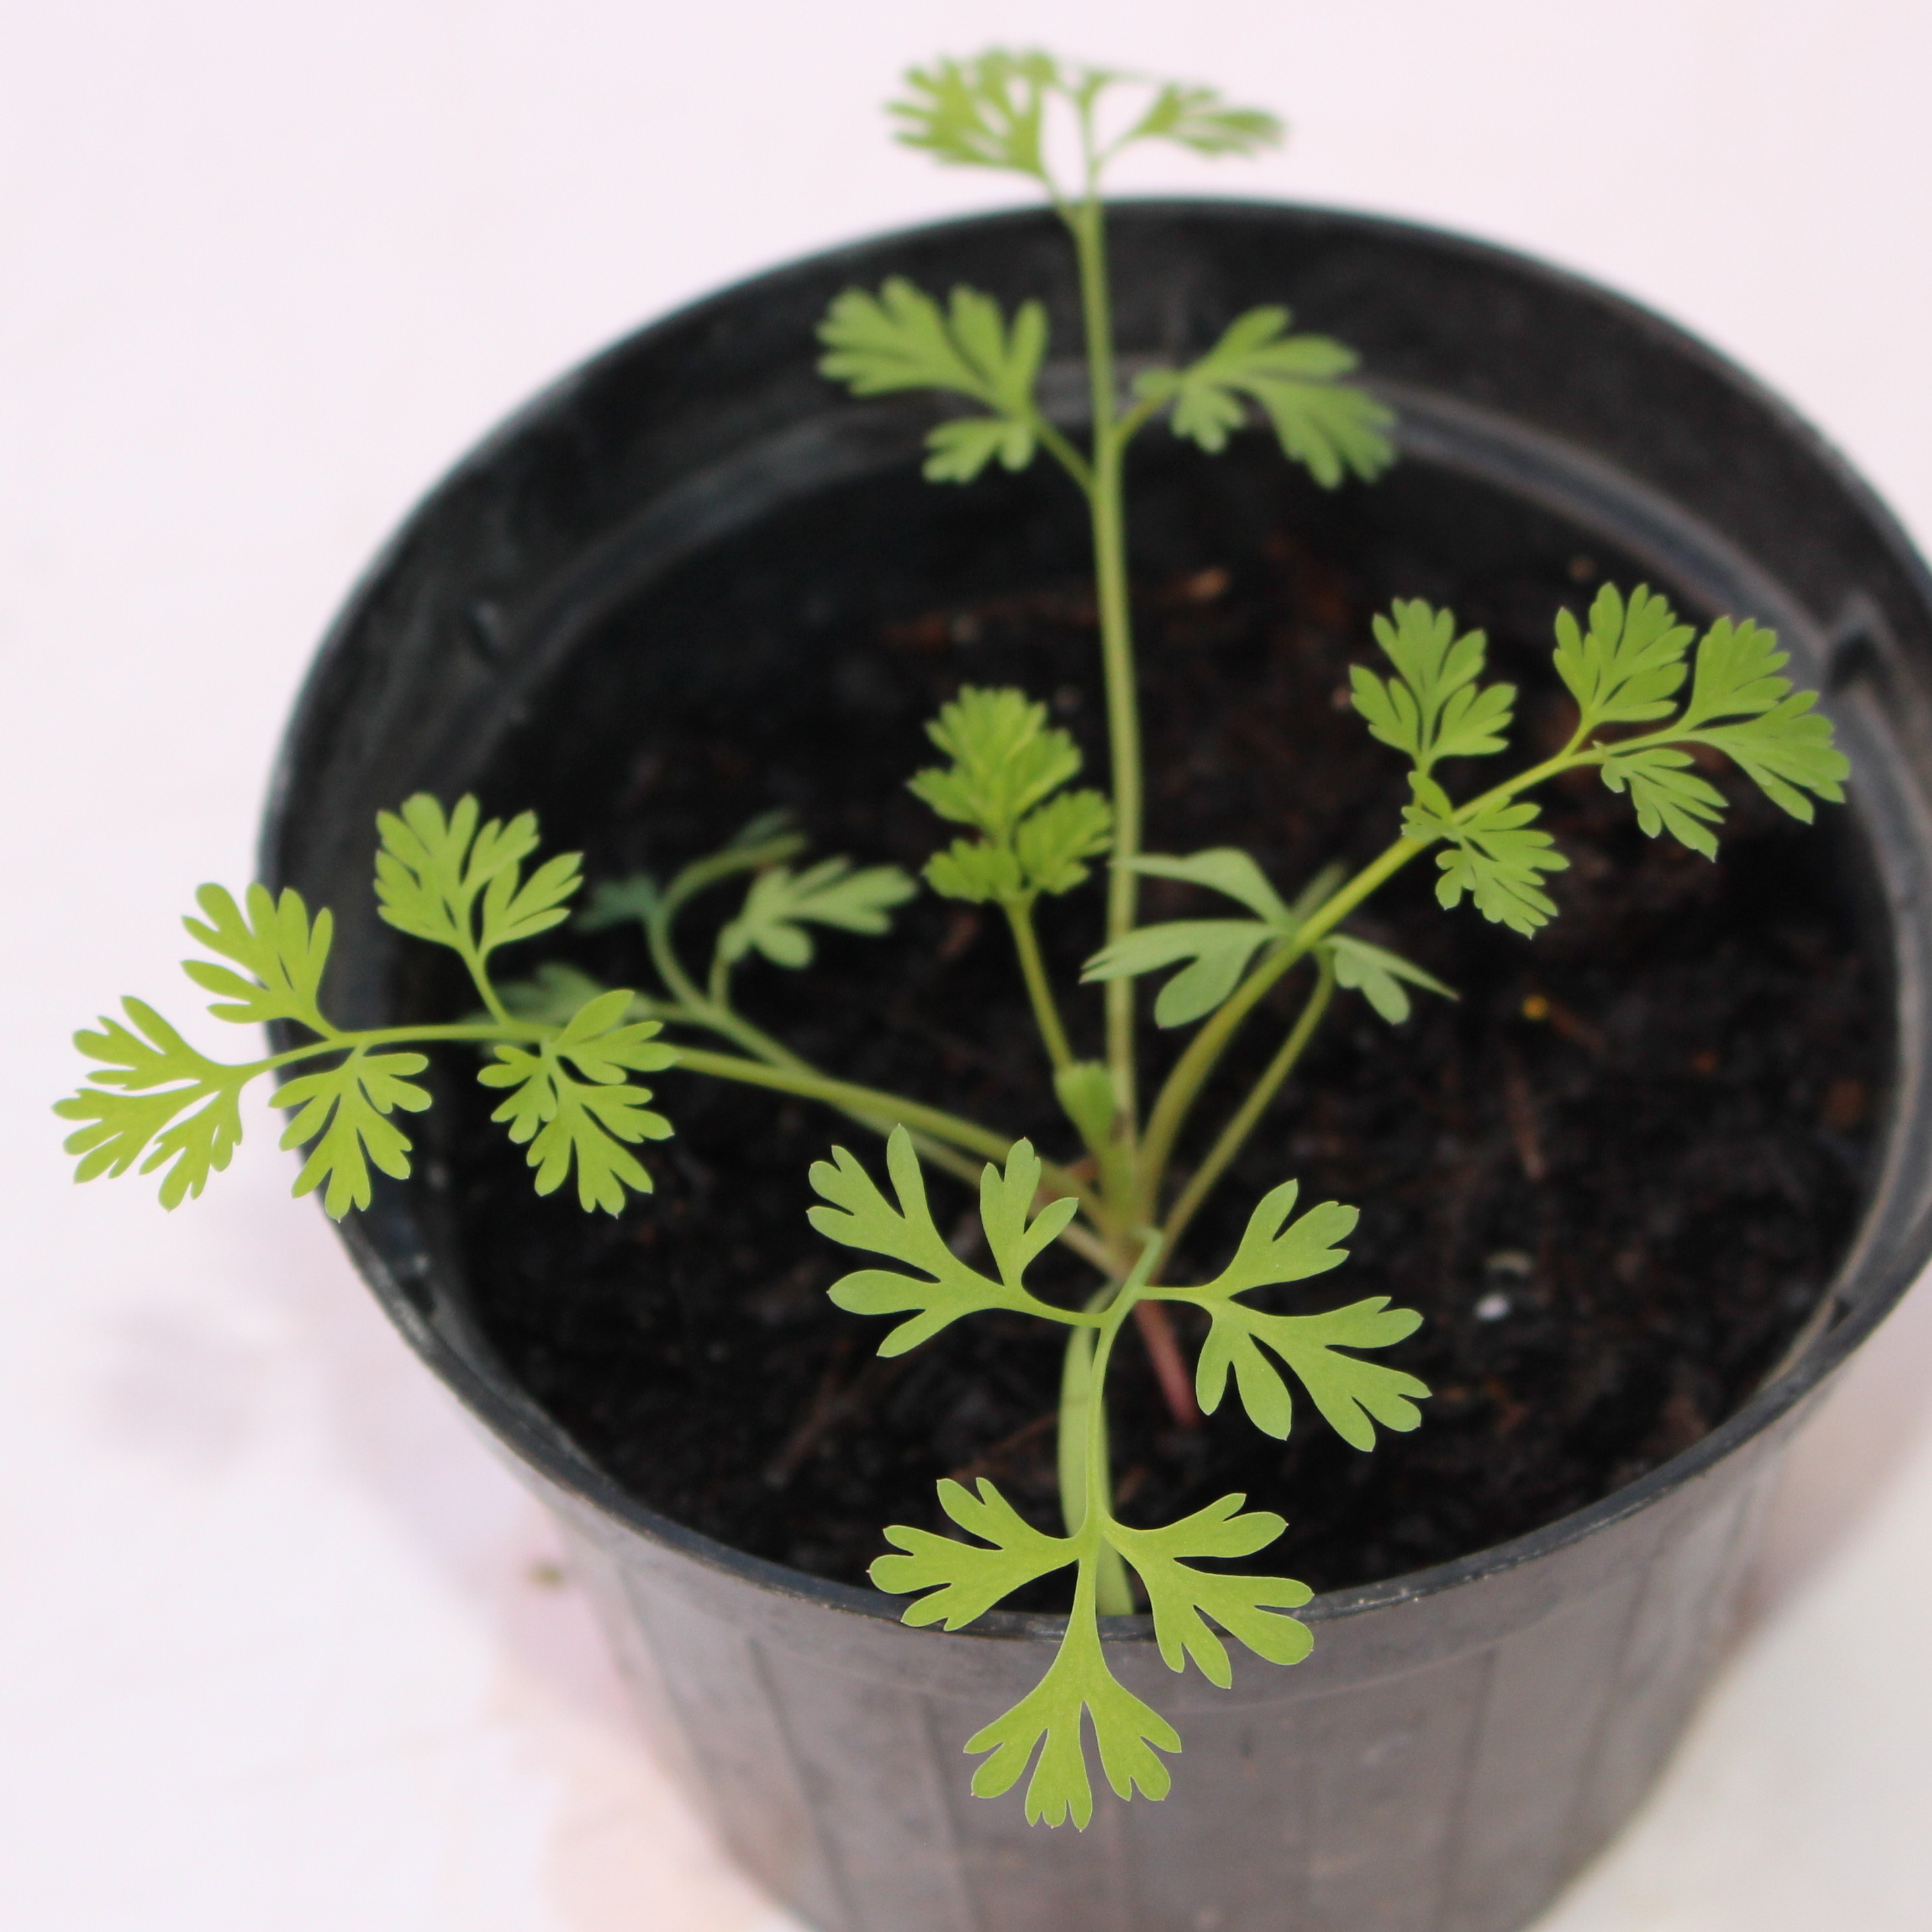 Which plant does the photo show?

Fumaria officinalis
